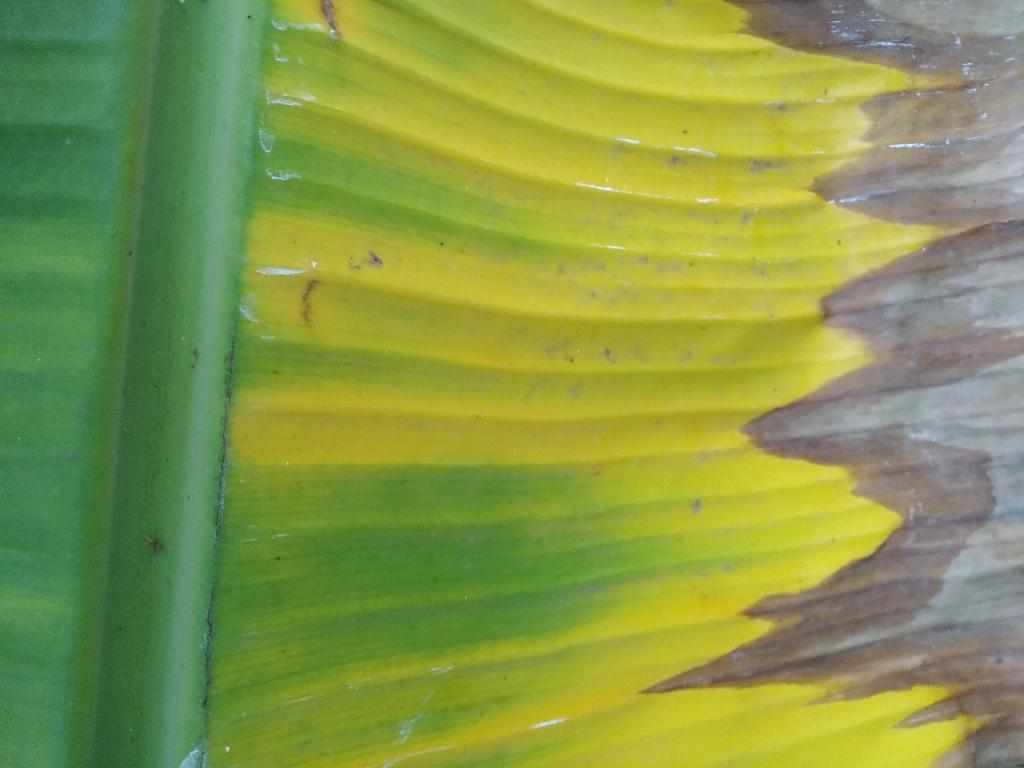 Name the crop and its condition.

banana, fusarium wilt race 1
